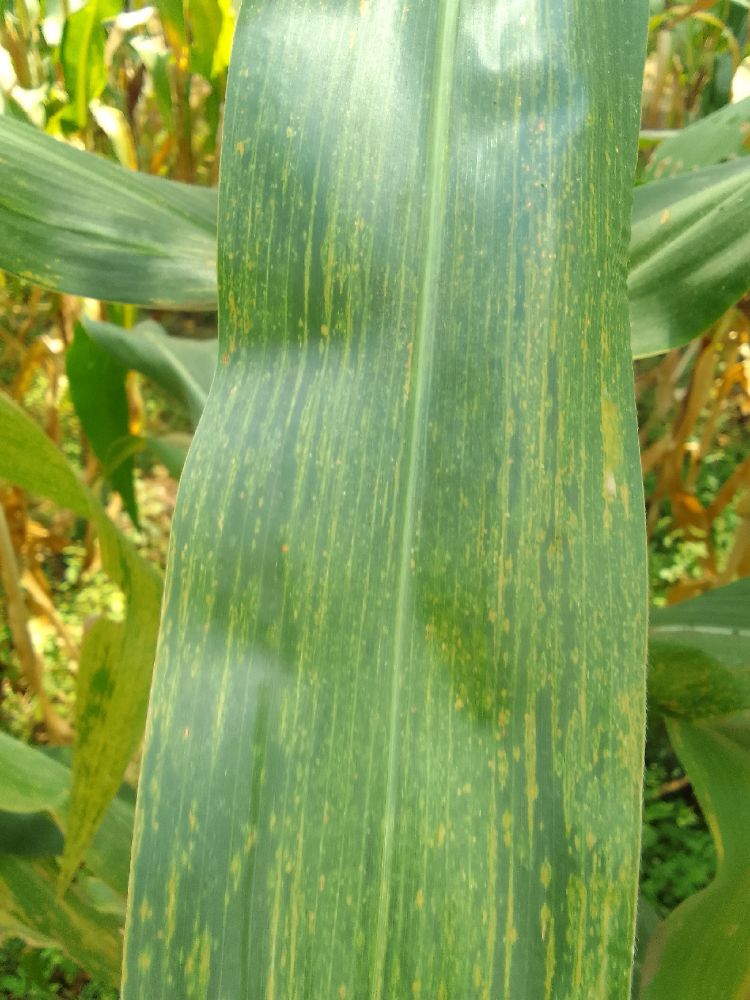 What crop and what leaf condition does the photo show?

maize, maize lethal necrosis
